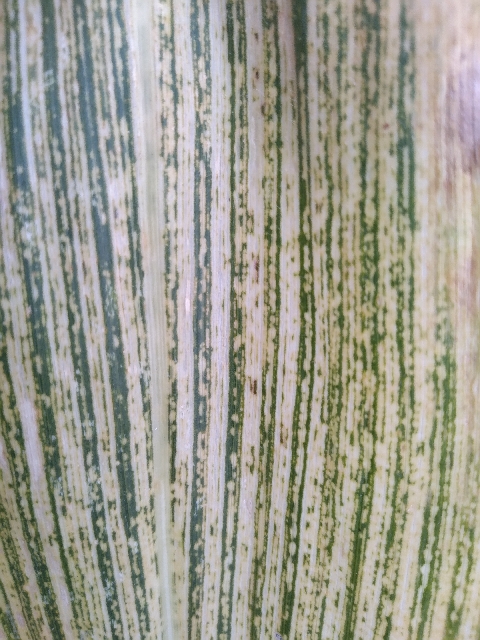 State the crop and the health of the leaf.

maize, maize streak virus
